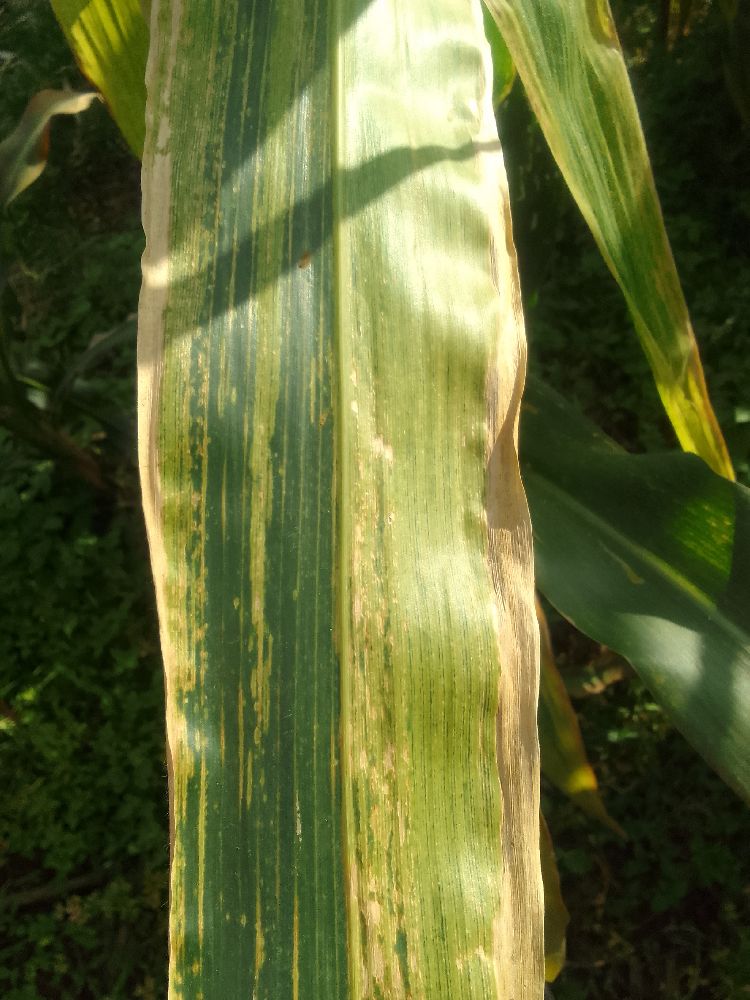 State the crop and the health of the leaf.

maize, maize lethal necrosis
